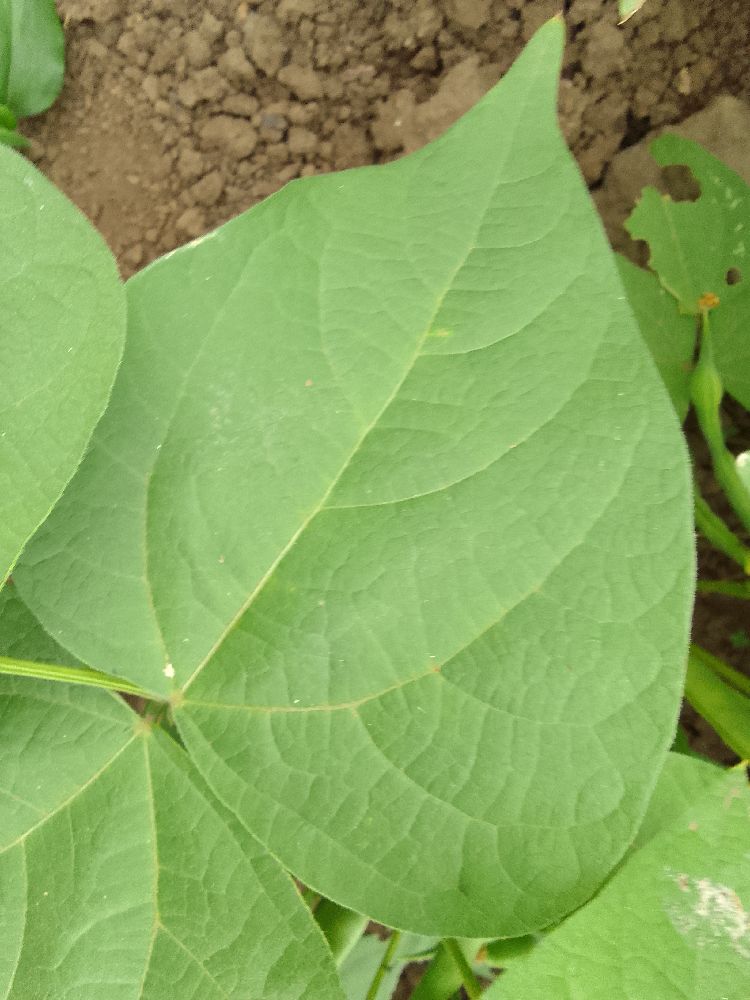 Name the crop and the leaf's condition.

common bean, healthy
